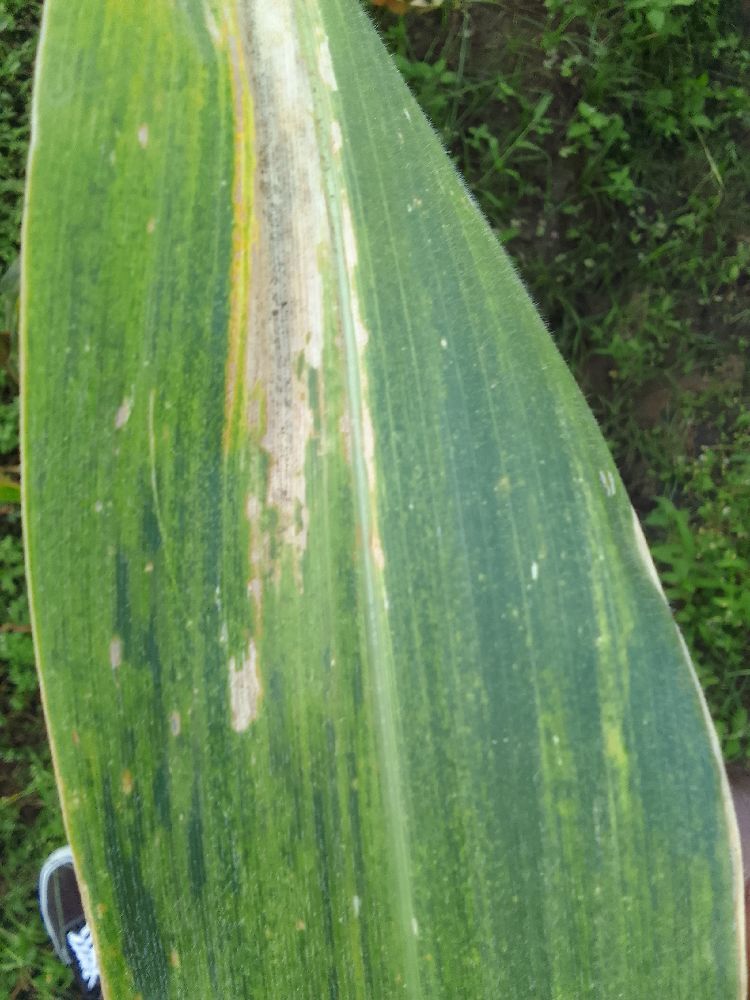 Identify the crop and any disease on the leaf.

maize, maize lethal necrosis
